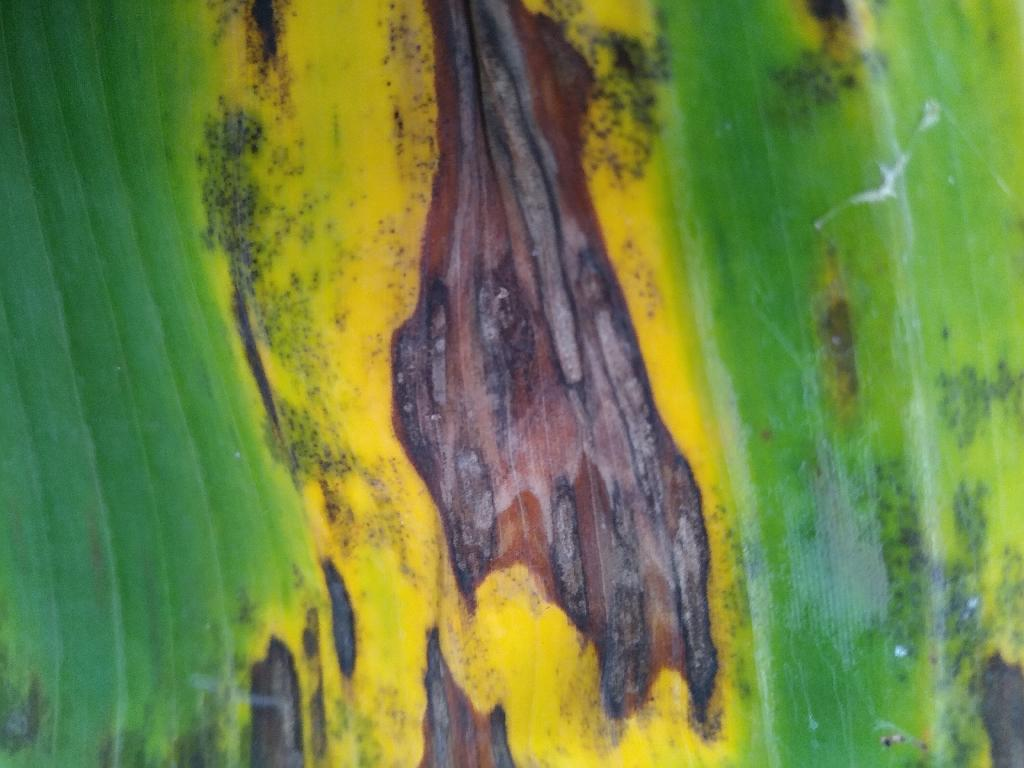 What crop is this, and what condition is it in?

banana, black sigatoka
